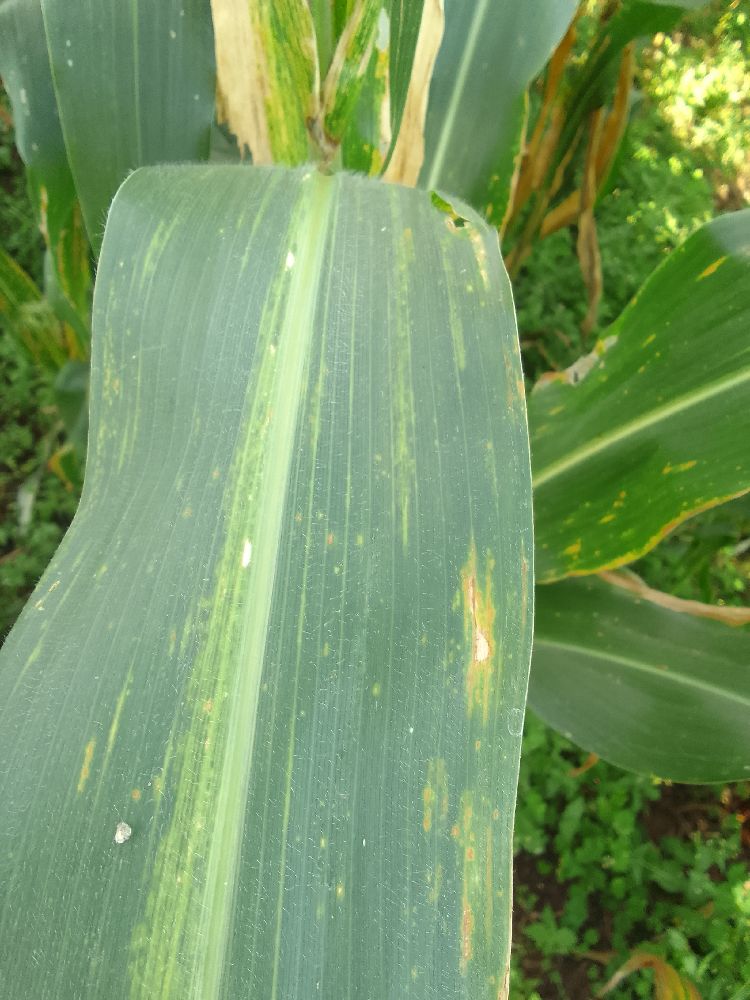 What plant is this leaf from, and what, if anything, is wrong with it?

maize, maize lethal necrosis
